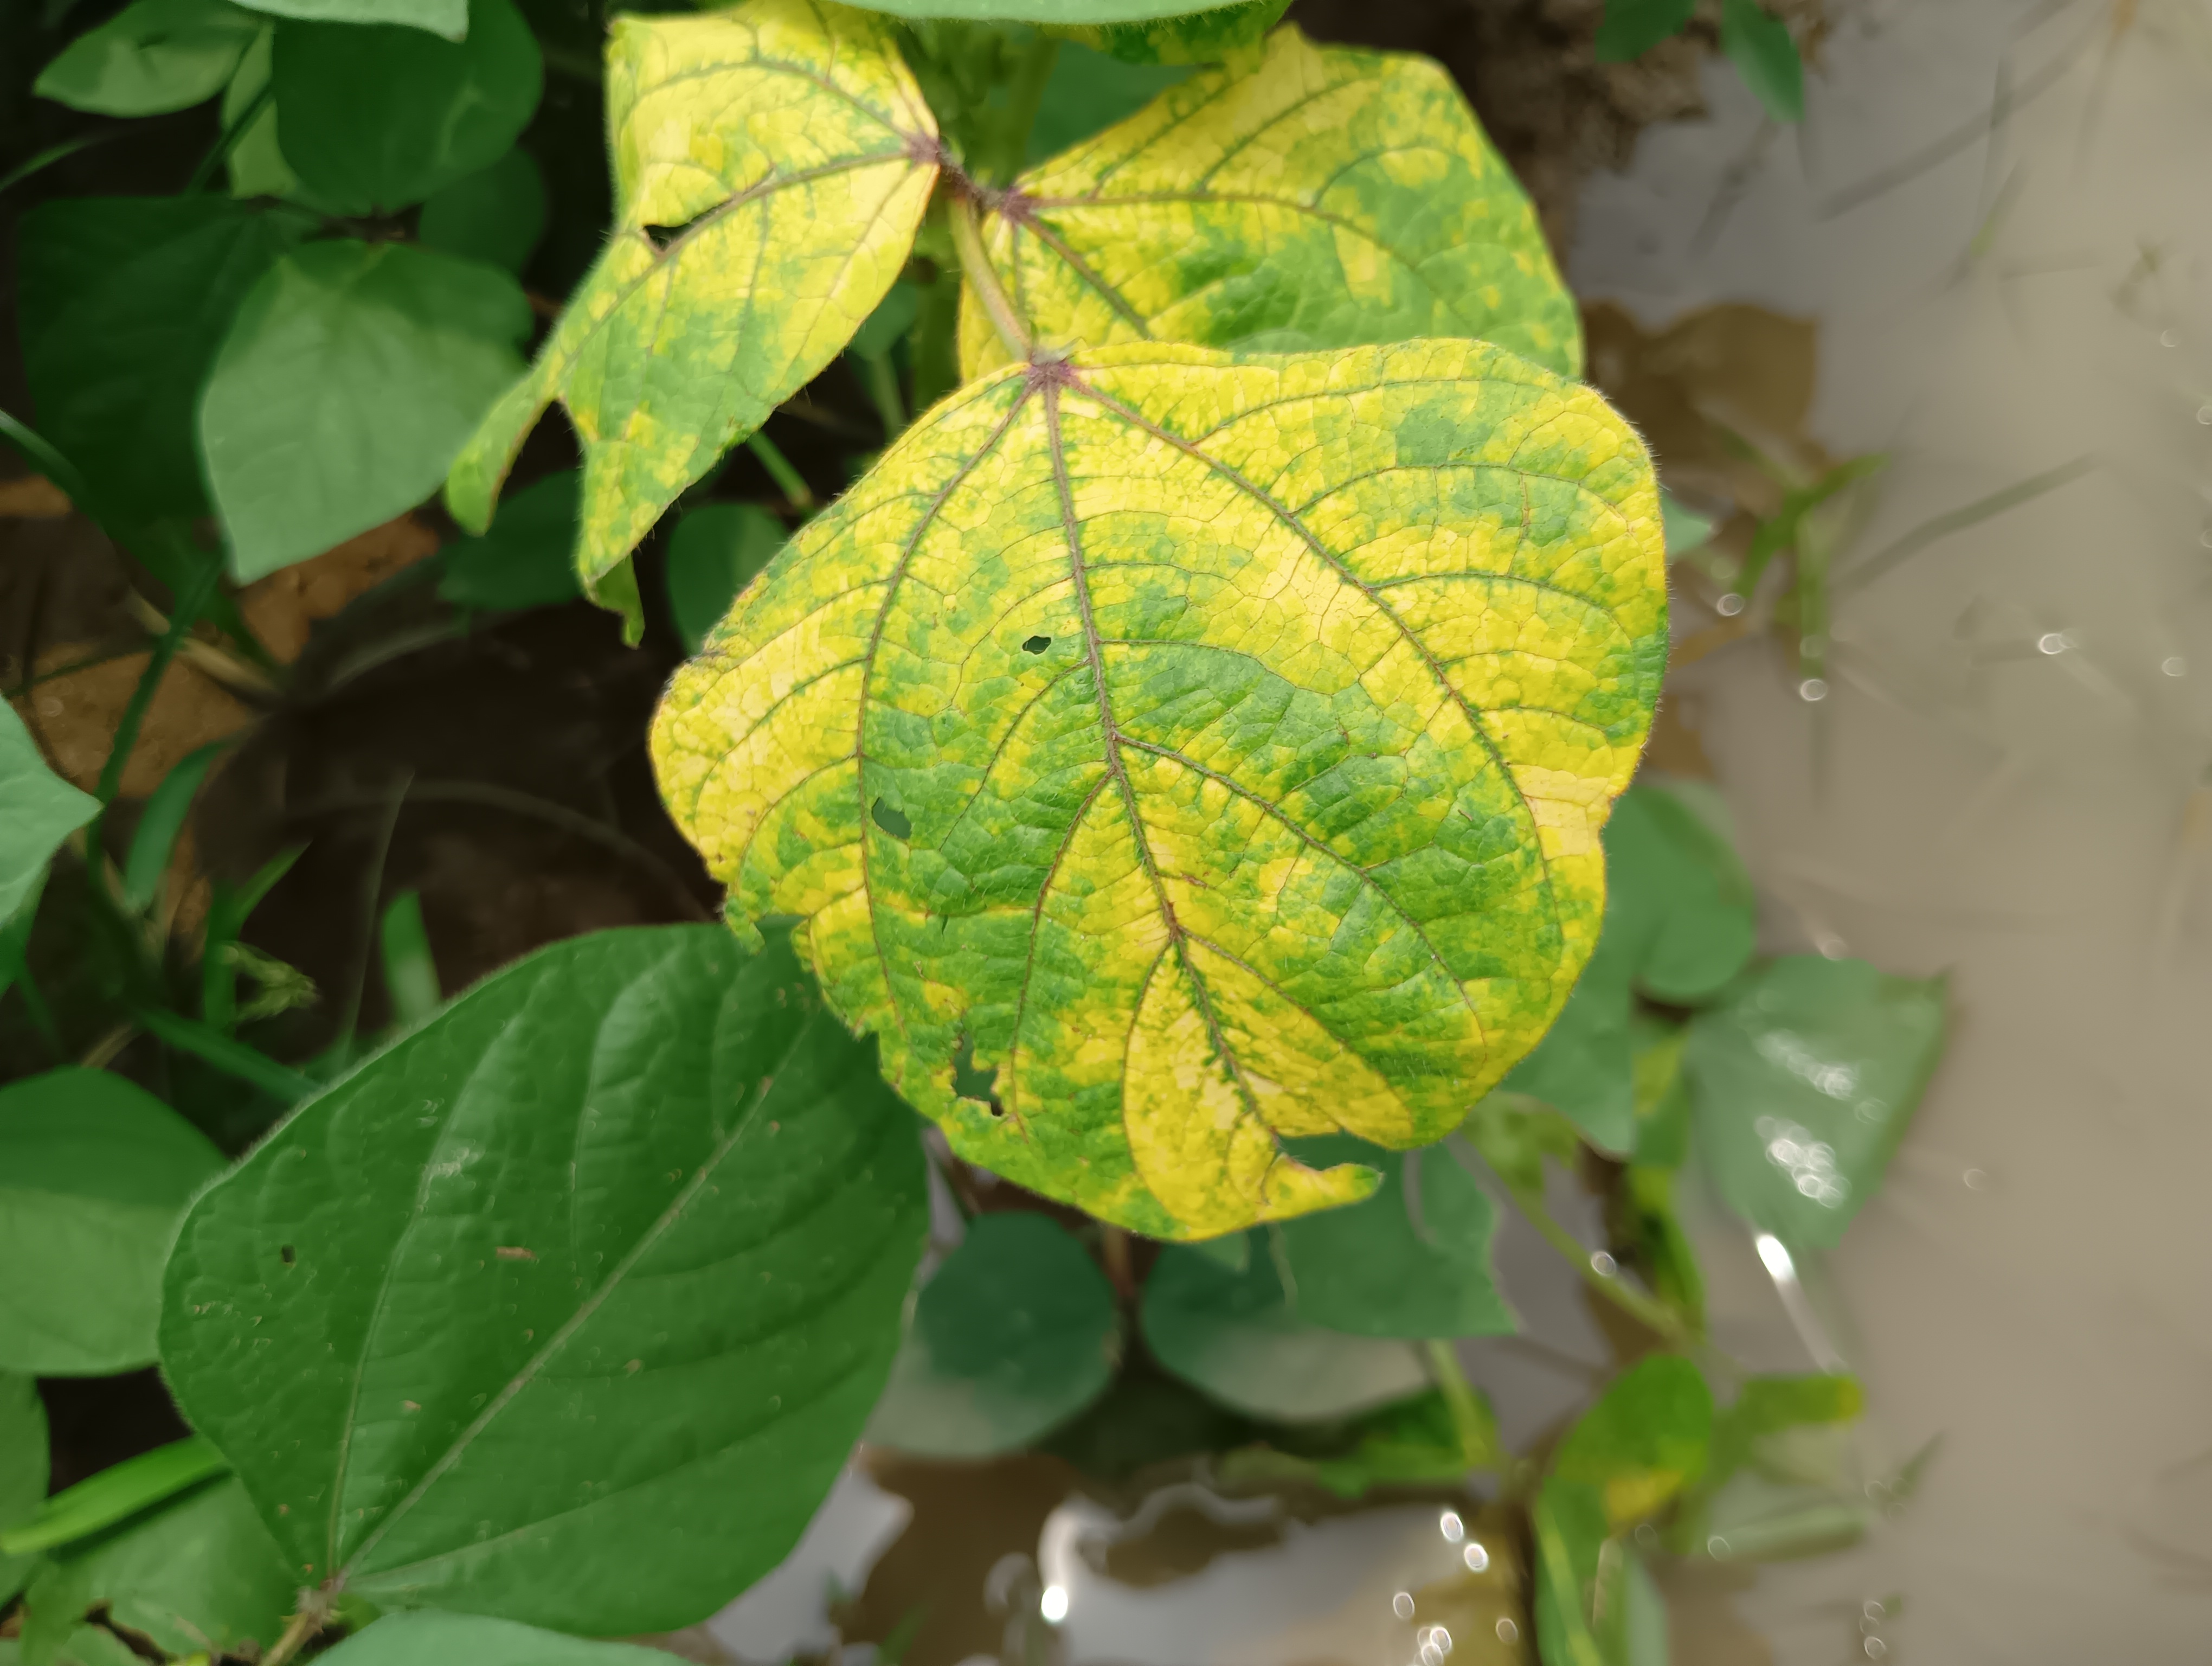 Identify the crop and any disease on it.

mungbean, yellow mosaic
